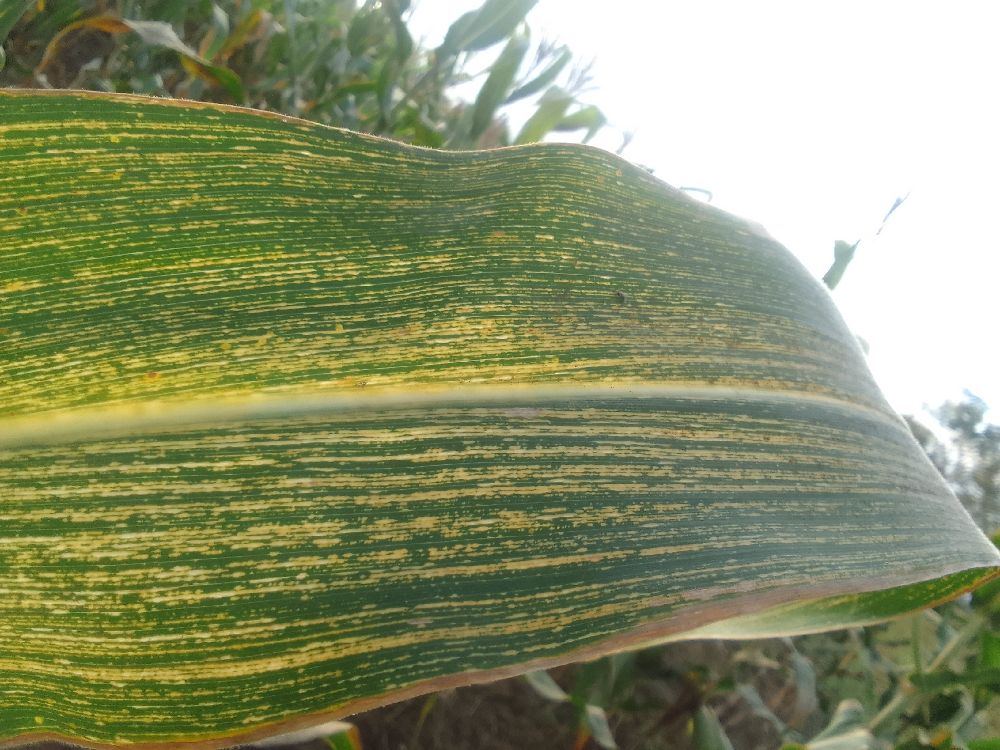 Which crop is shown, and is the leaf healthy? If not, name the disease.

maize, maize streak virus
